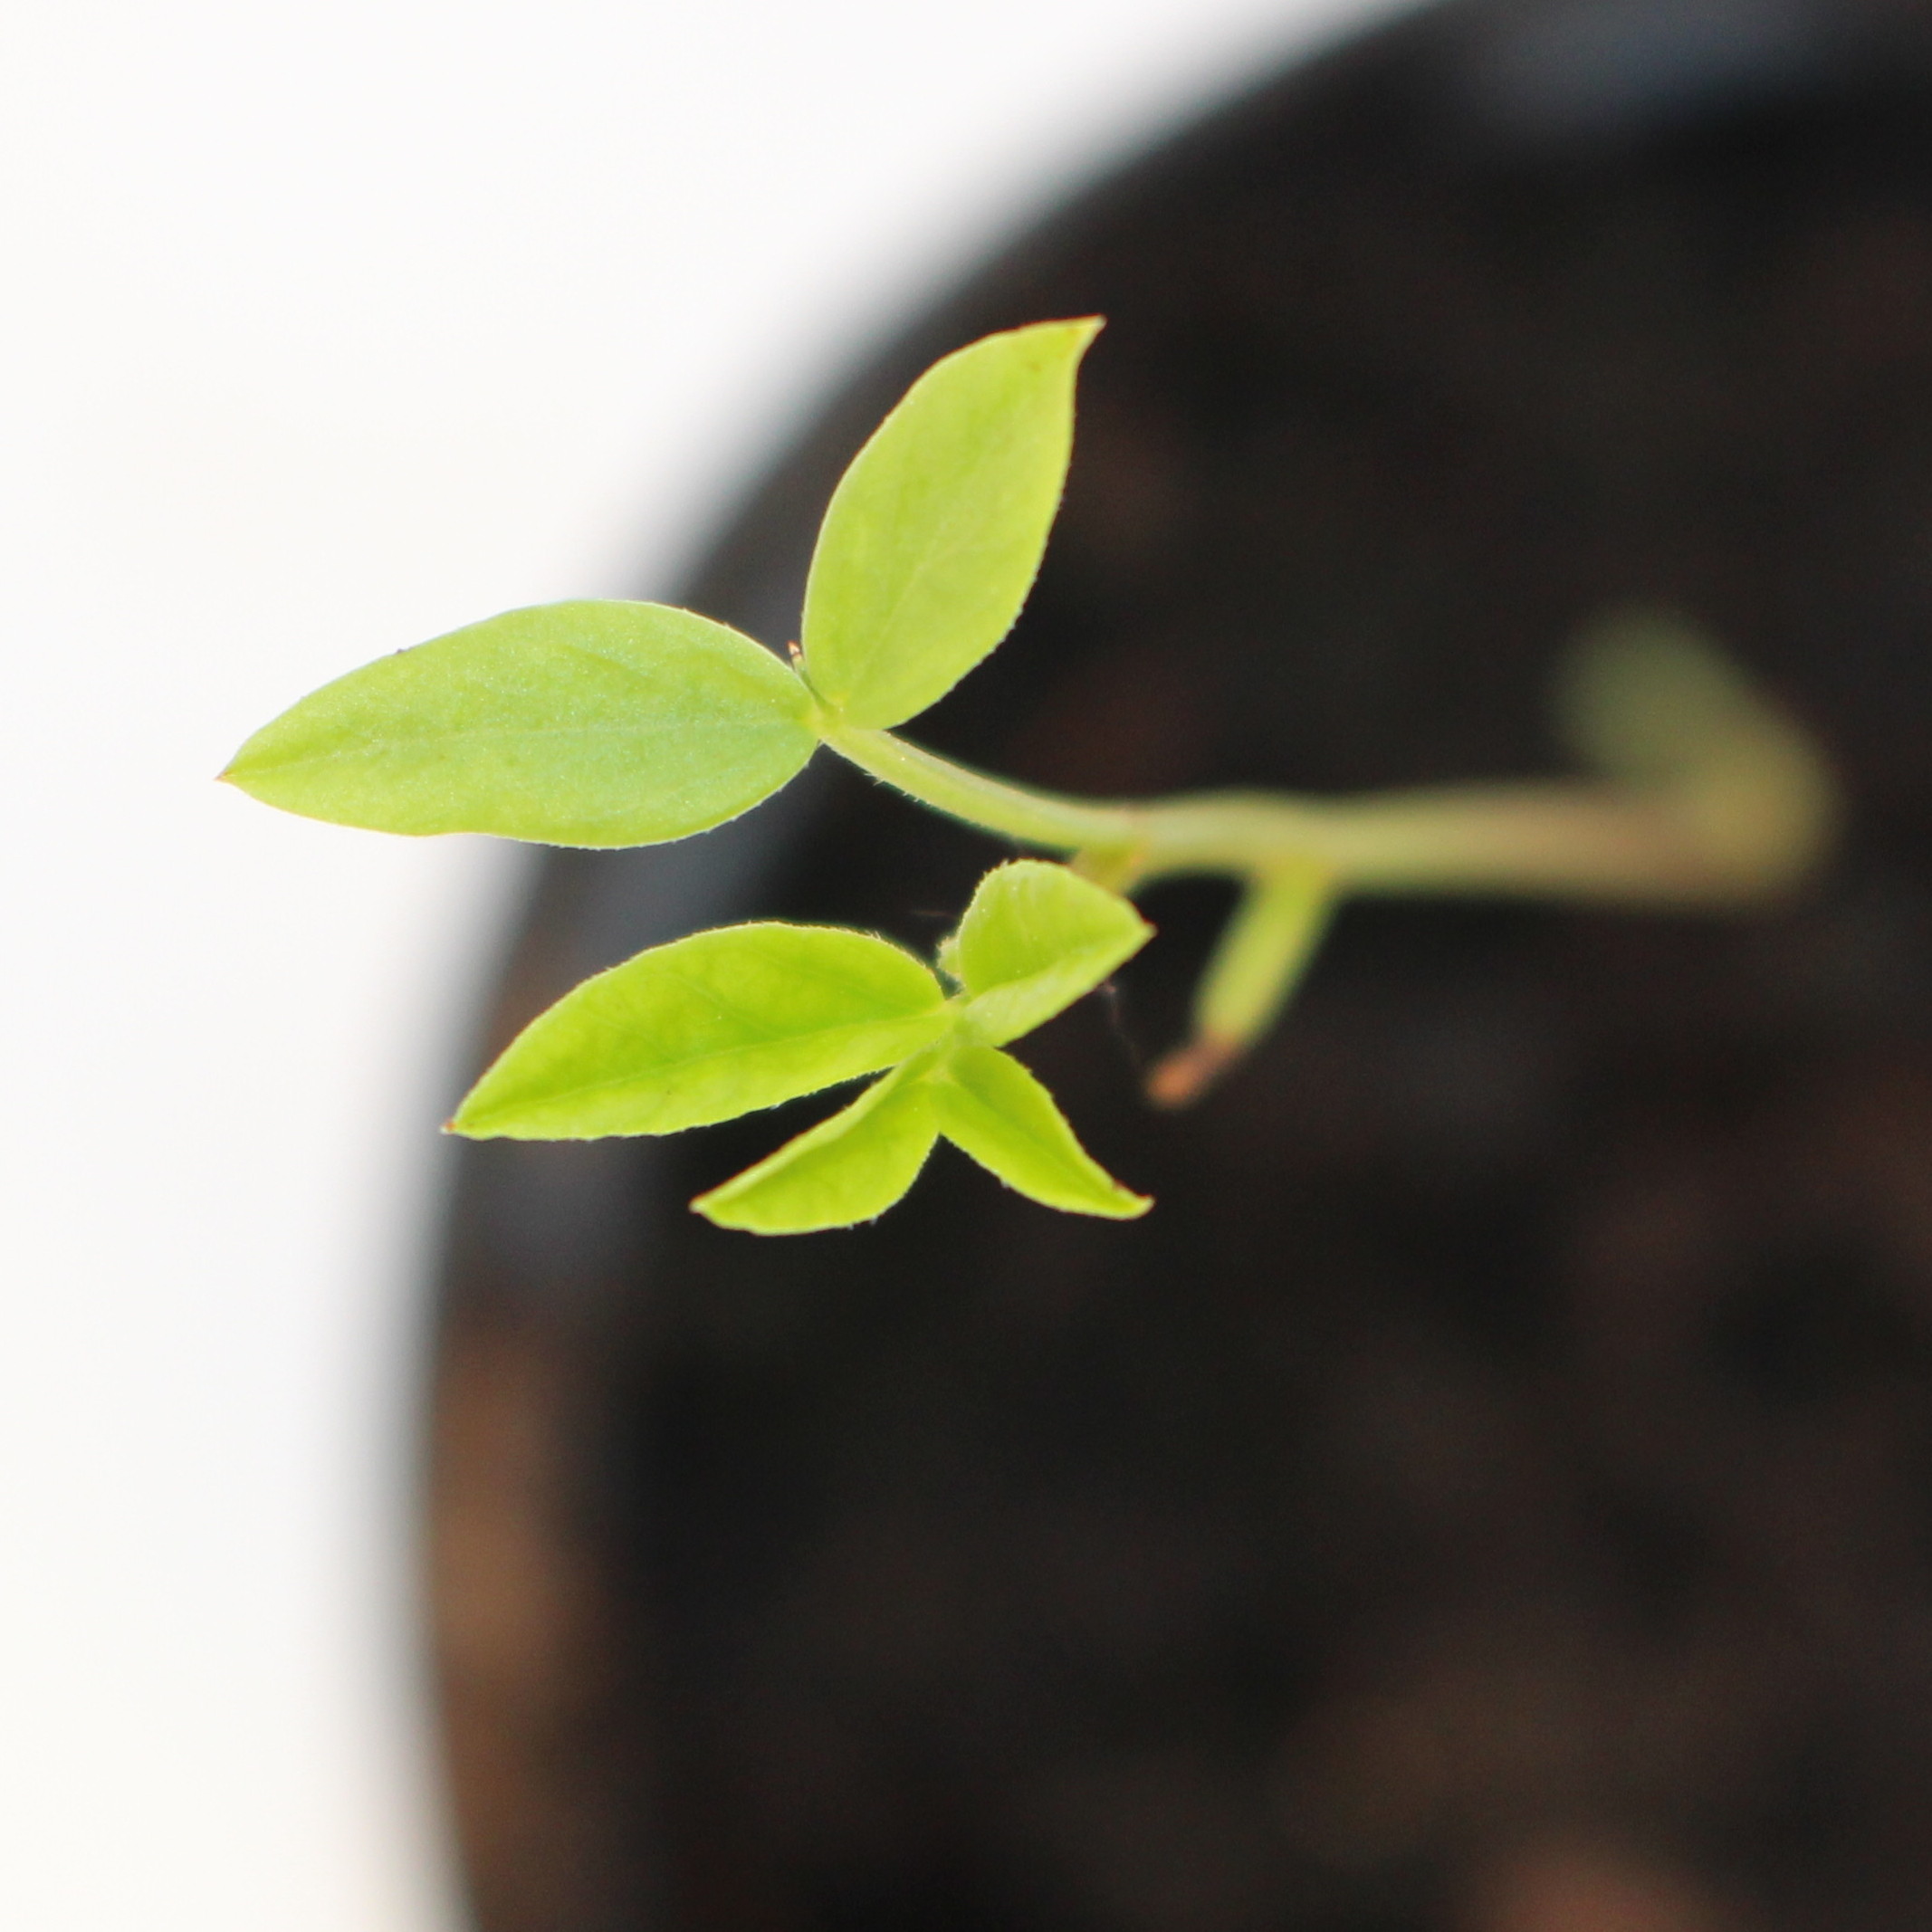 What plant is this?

Vicia sativa
